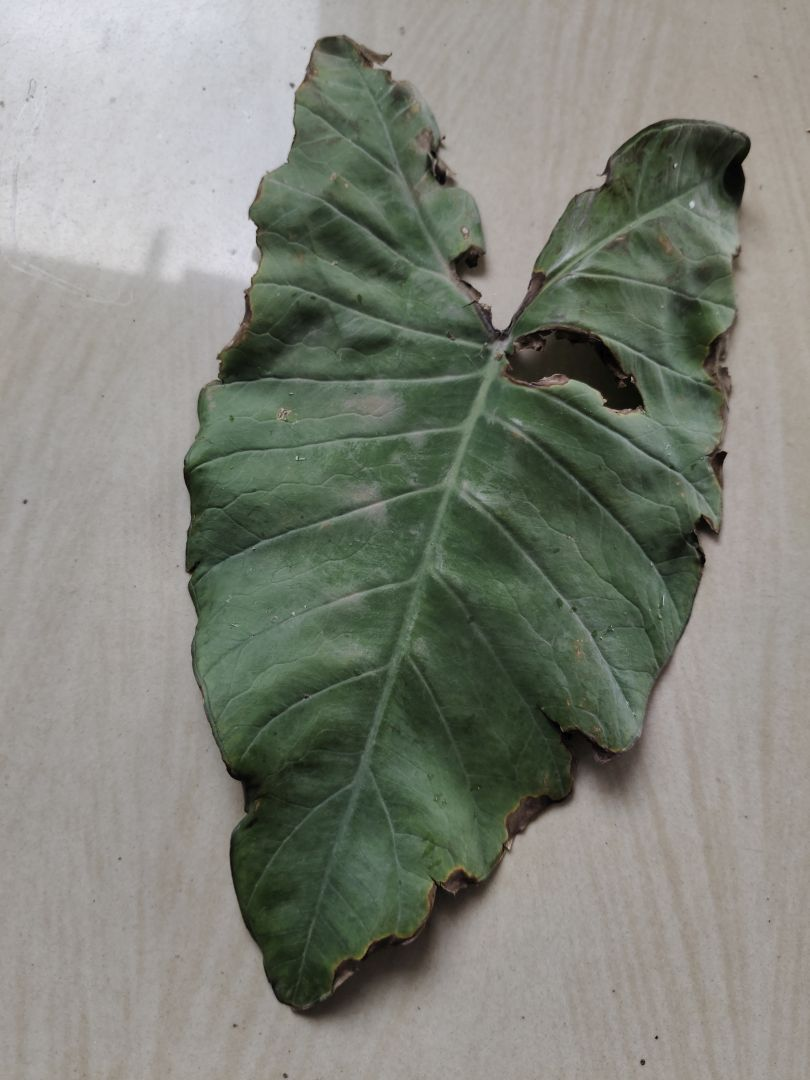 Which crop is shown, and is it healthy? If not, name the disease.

taro, leaf blight
